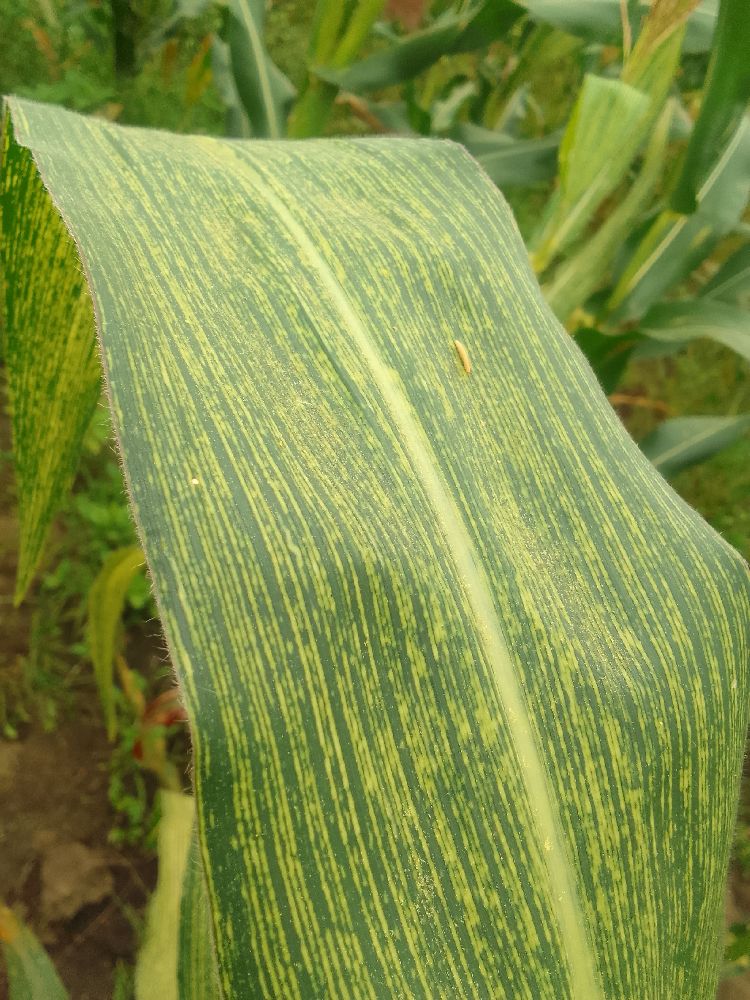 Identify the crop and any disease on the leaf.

maize, maize streak virus
